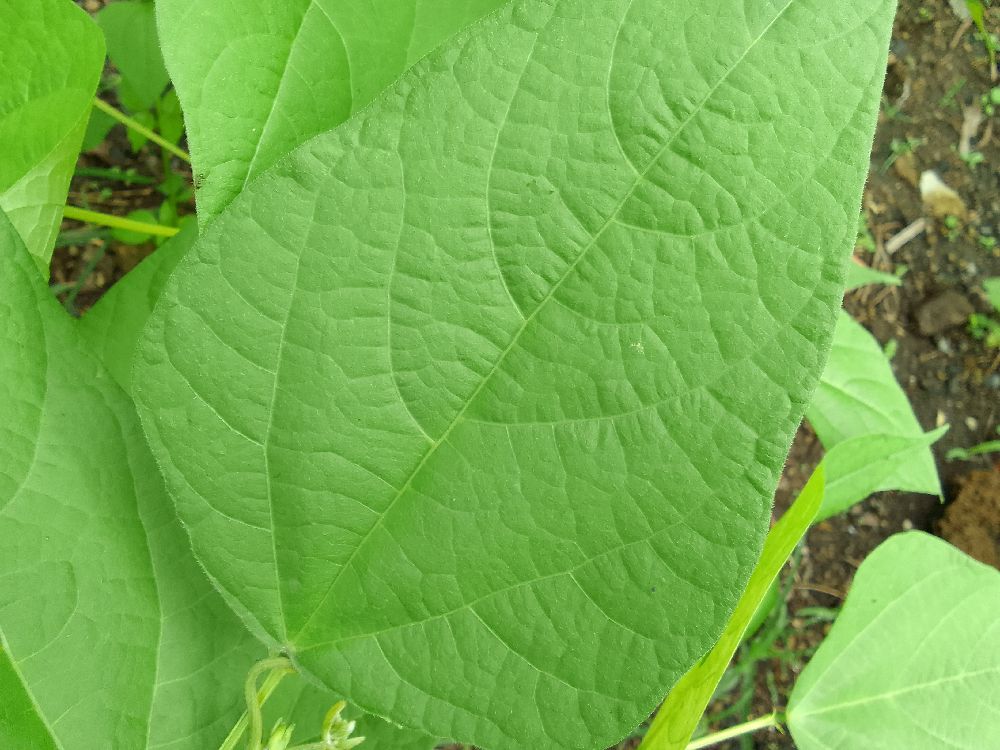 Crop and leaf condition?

common bean, healthy
